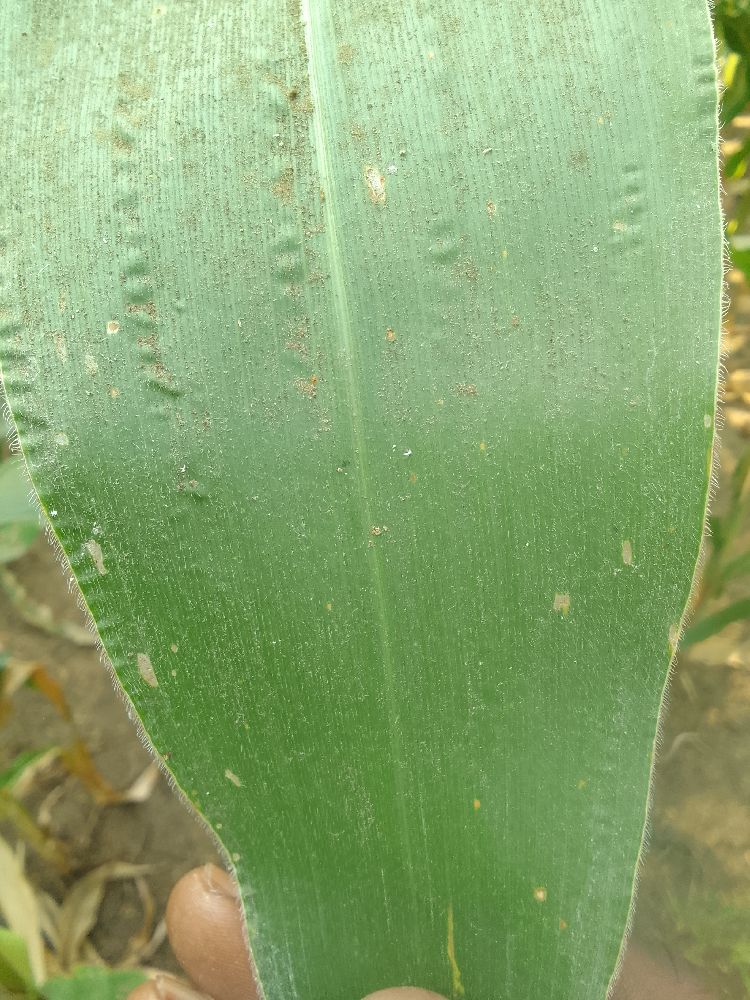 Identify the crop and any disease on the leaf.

maize, healthy
